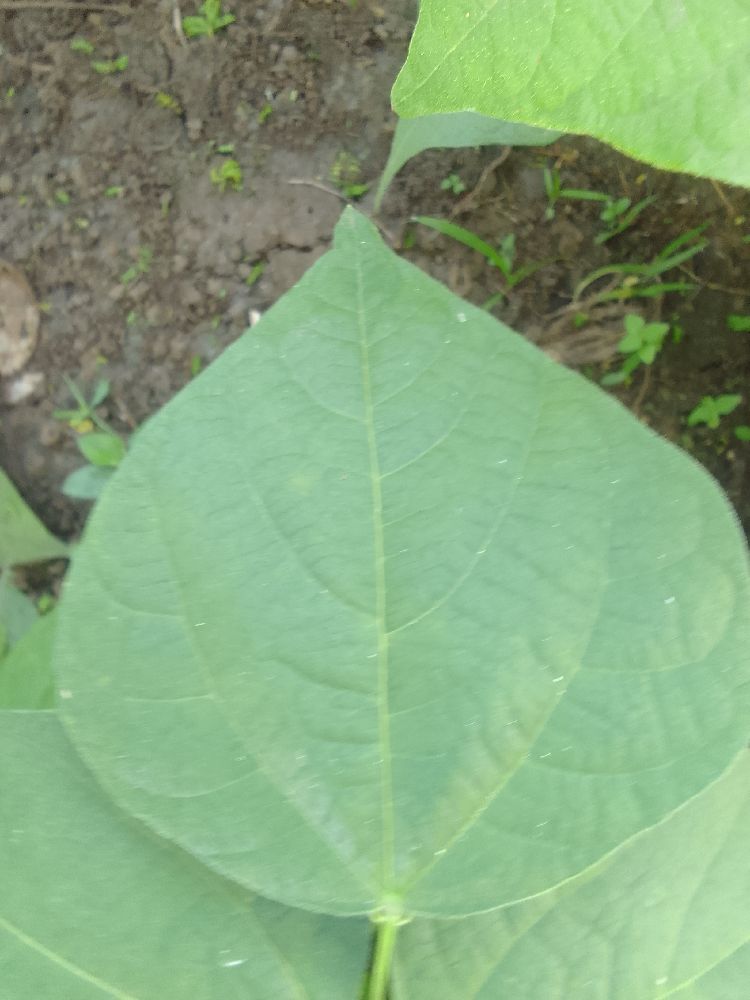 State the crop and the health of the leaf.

common bean, healthy
